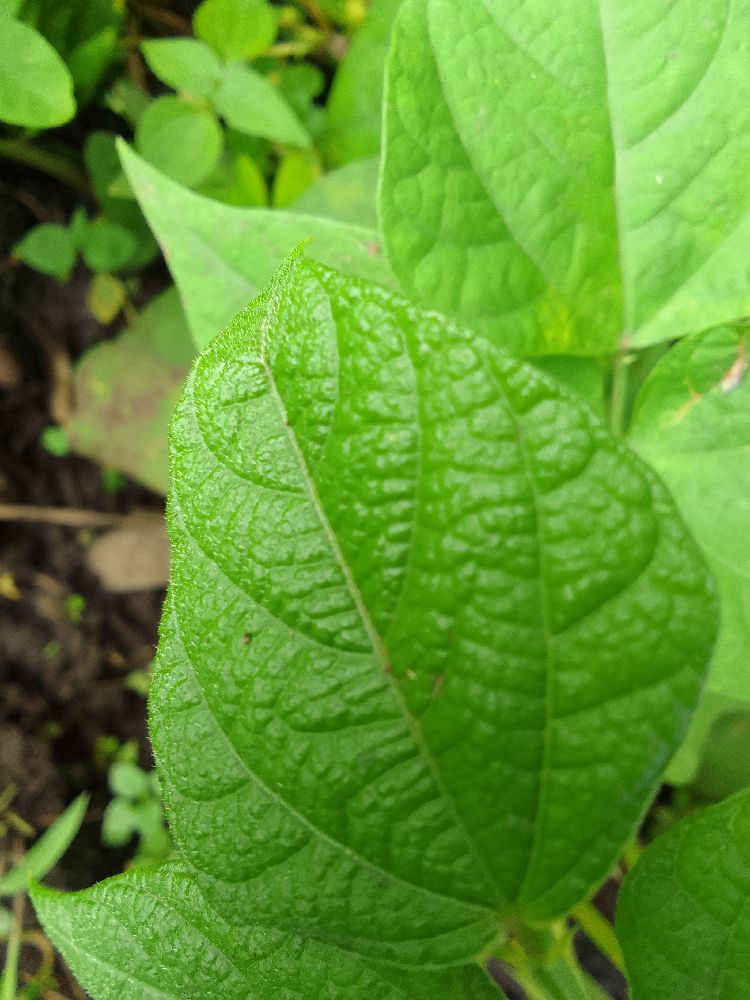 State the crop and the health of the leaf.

common bean, healthy
